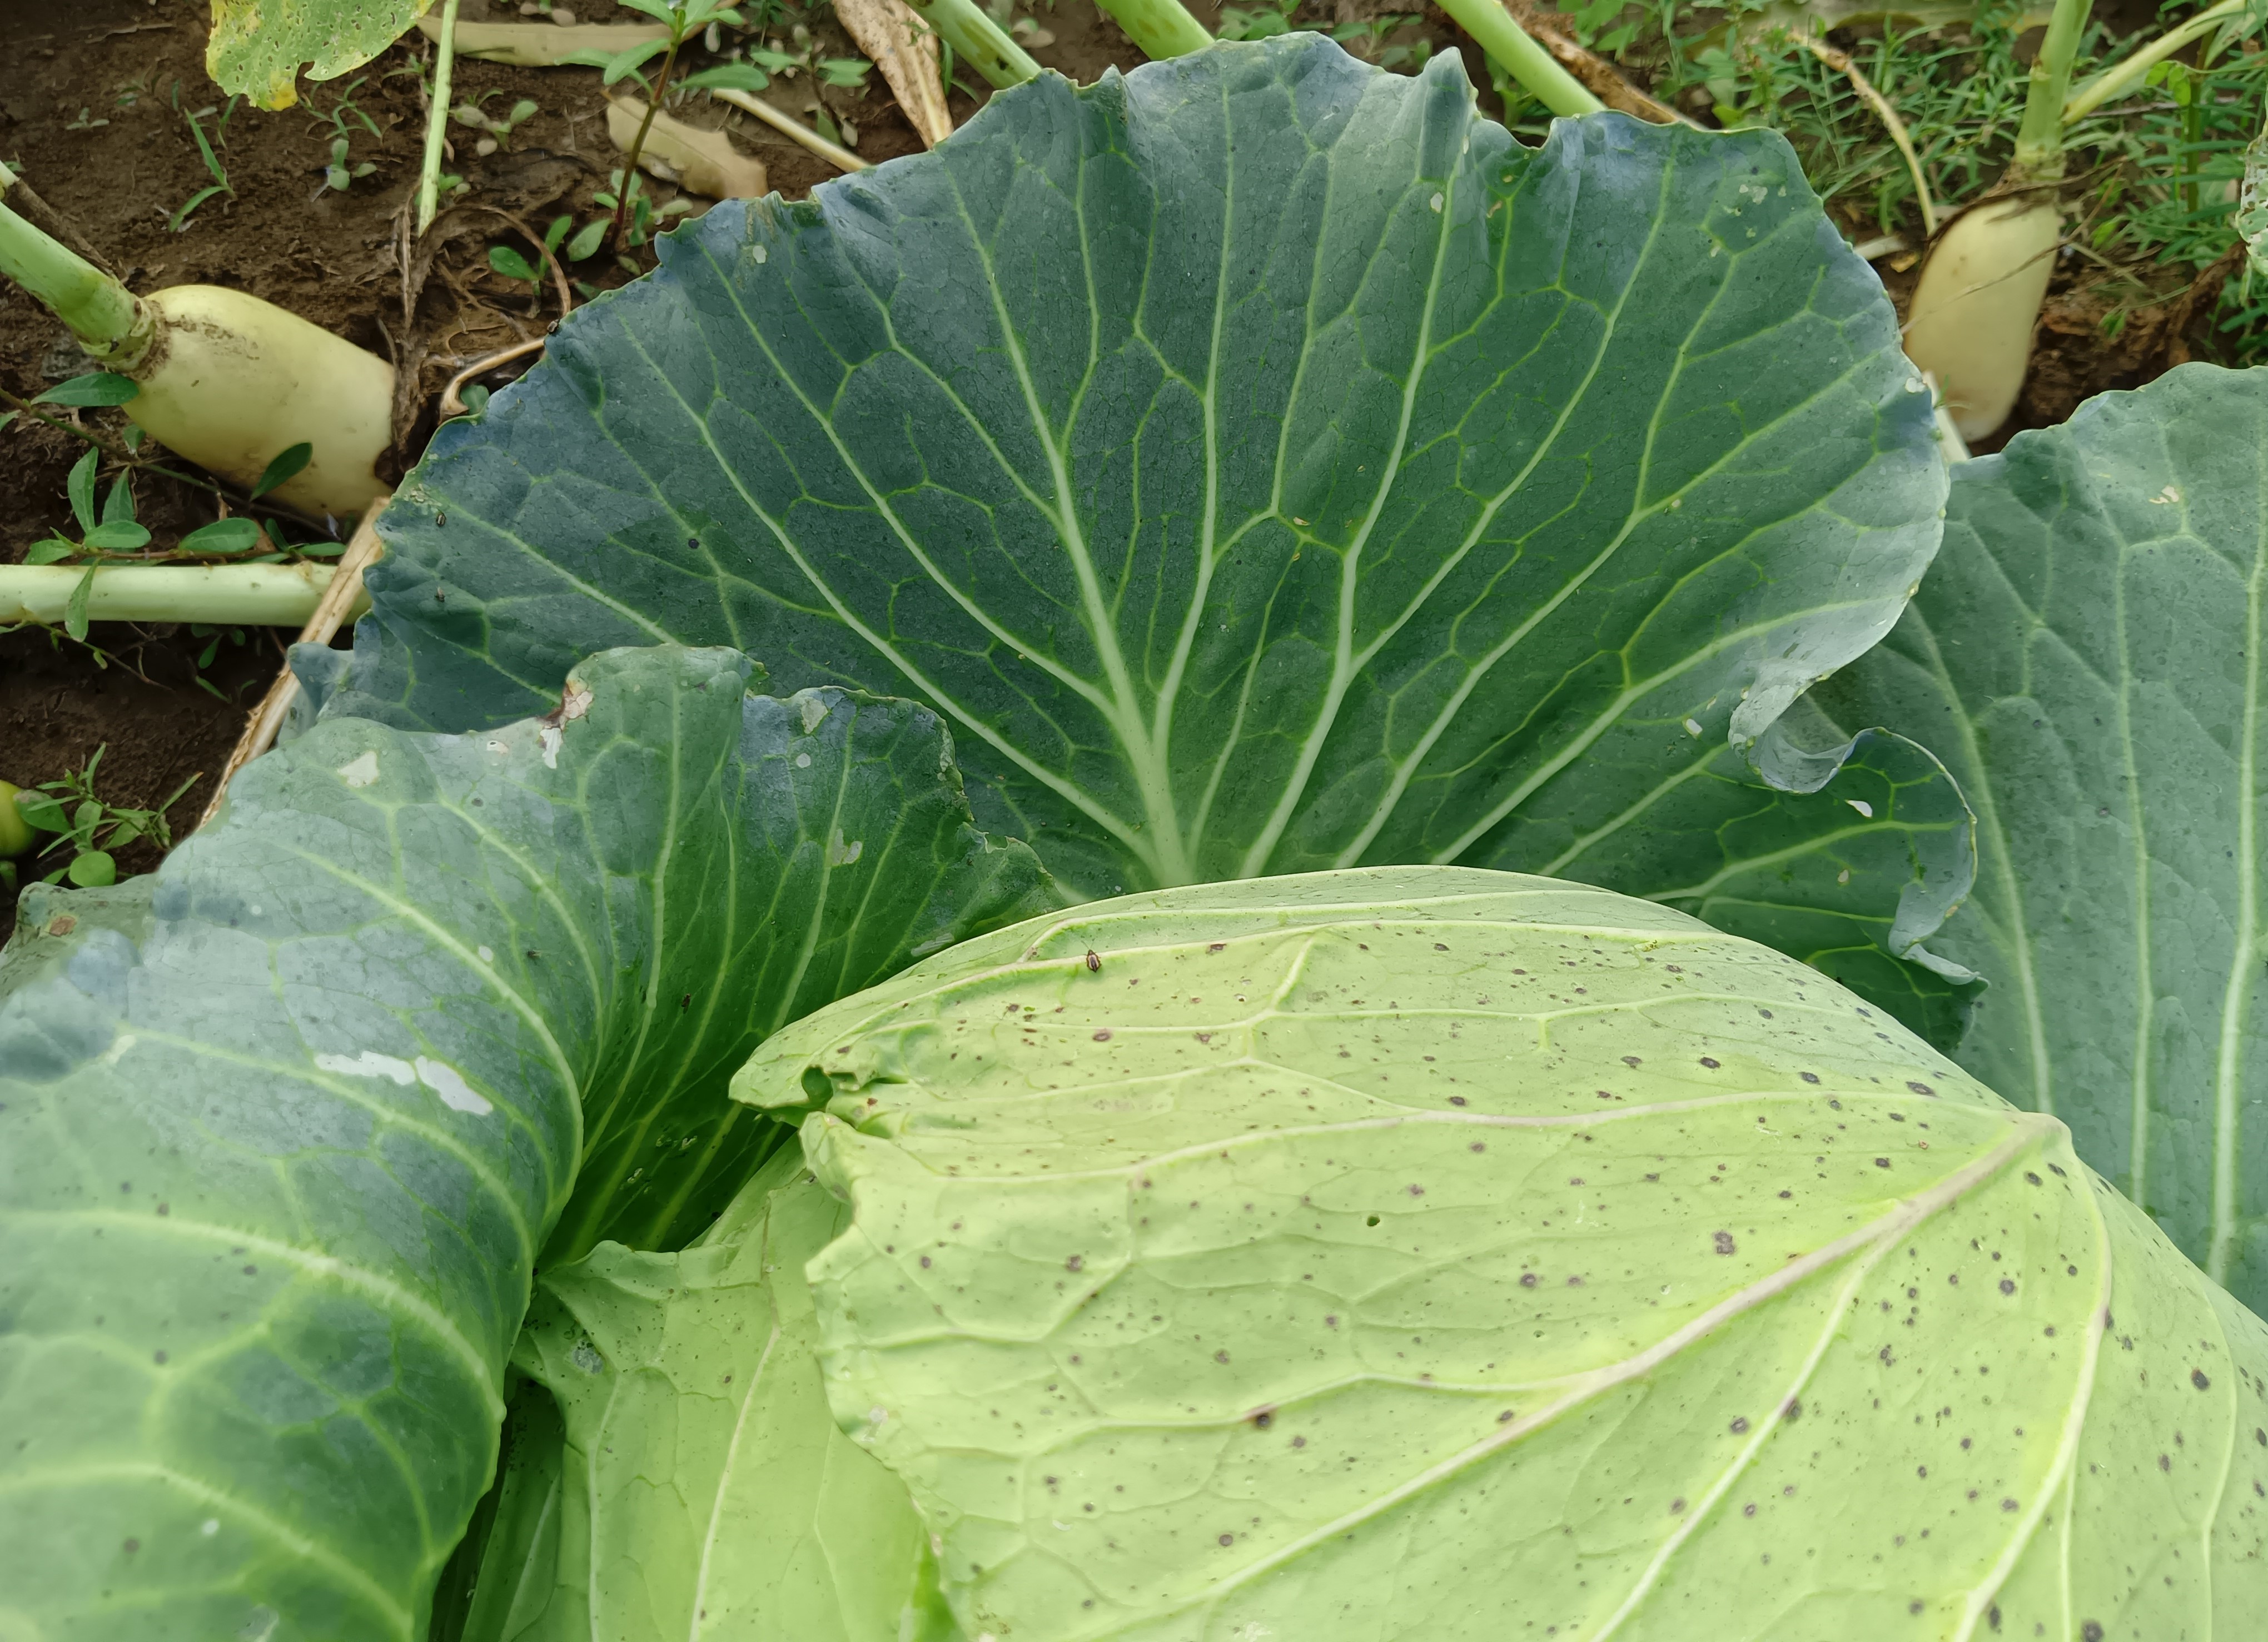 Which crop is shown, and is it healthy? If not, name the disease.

cabbage, healthy
